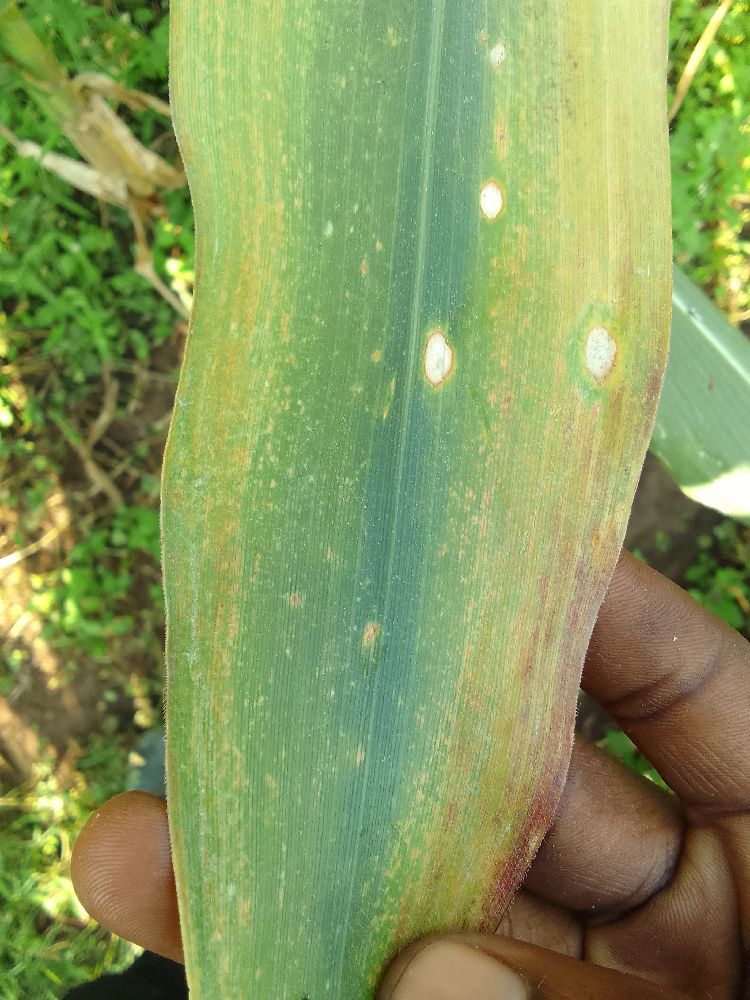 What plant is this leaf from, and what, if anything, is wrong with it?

maize, maize lethal necrosis
